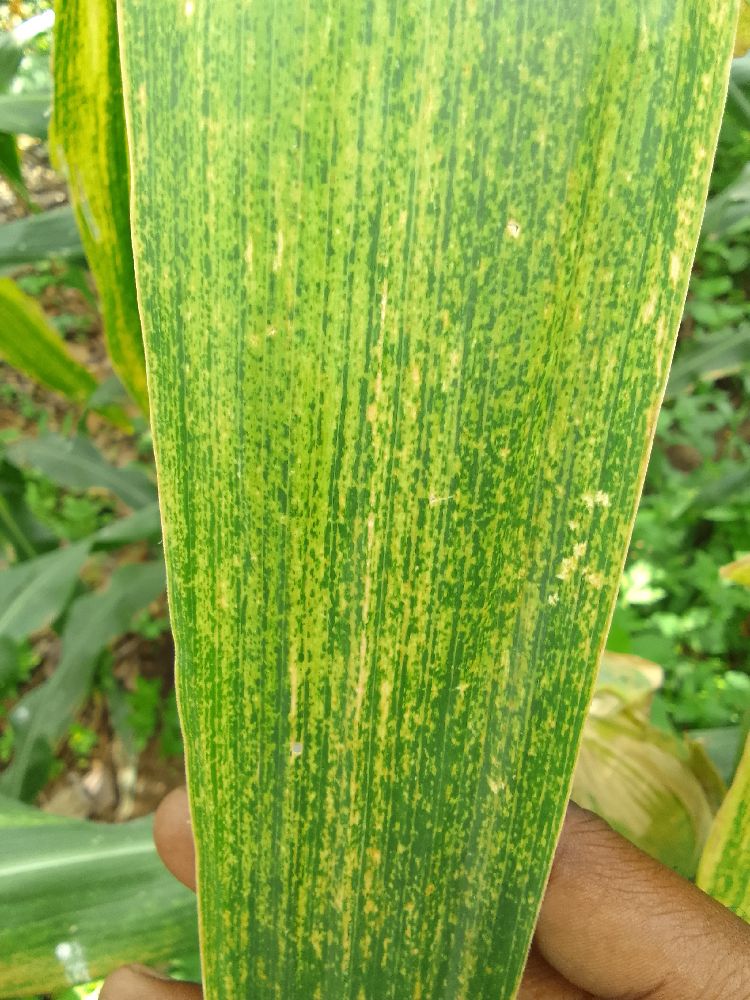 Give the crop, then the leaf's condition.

maize, maize lethal necrosis
